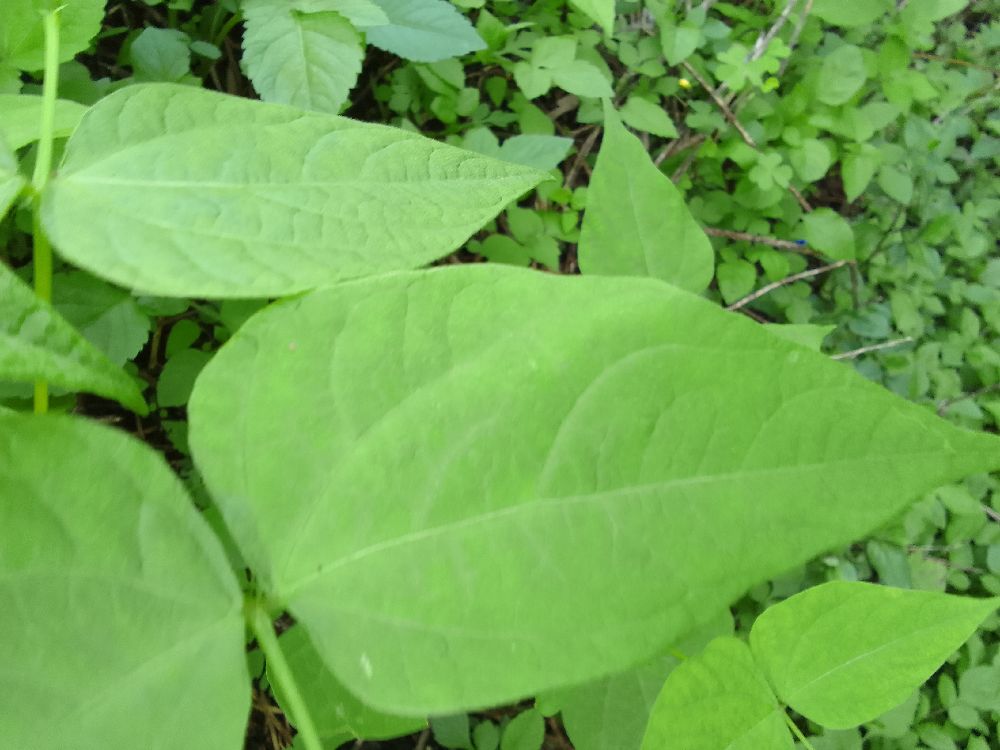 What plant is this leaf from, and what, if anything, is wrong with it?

common bean, healthy
